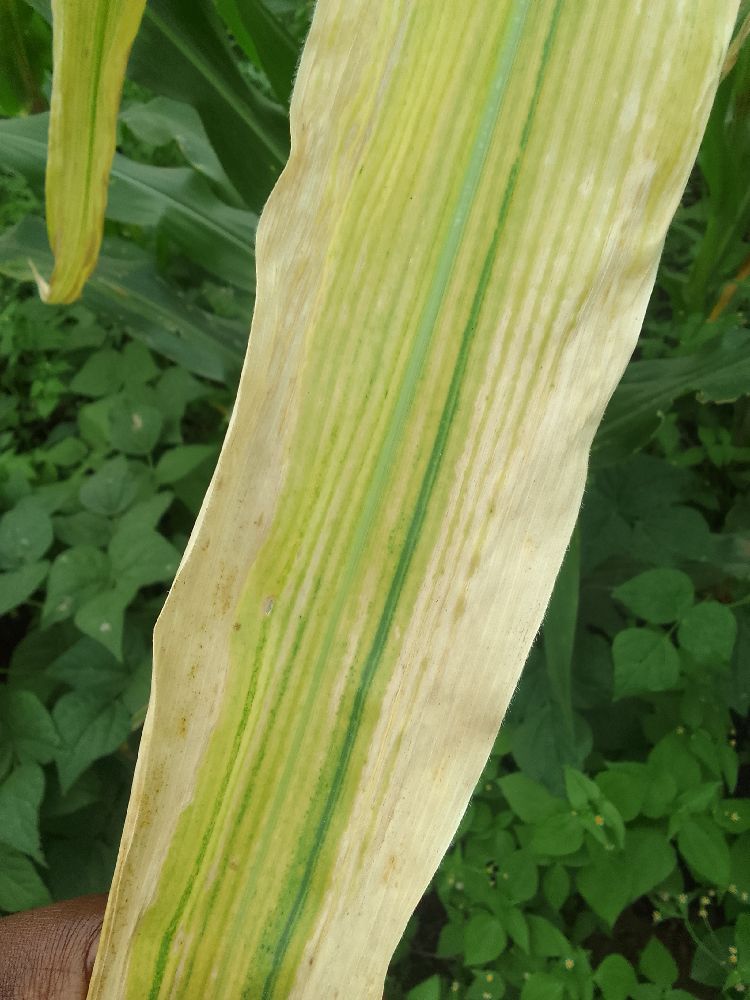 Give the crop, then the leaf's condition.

maize, maize lethal necrosis
